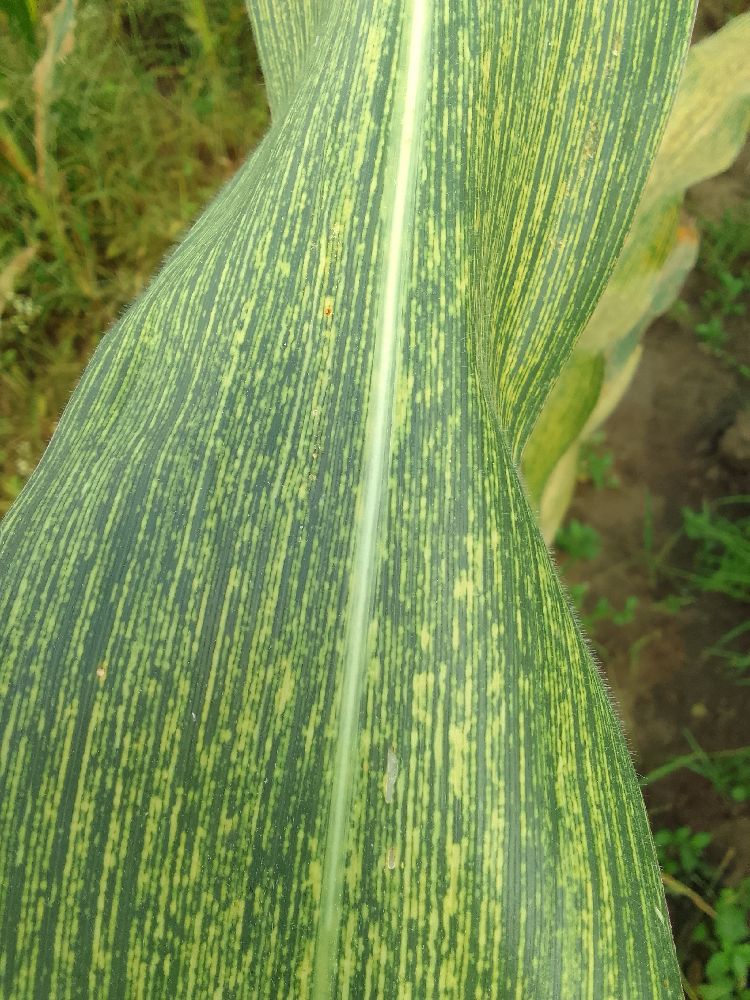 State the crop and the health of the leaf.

maize, maize streak virus
